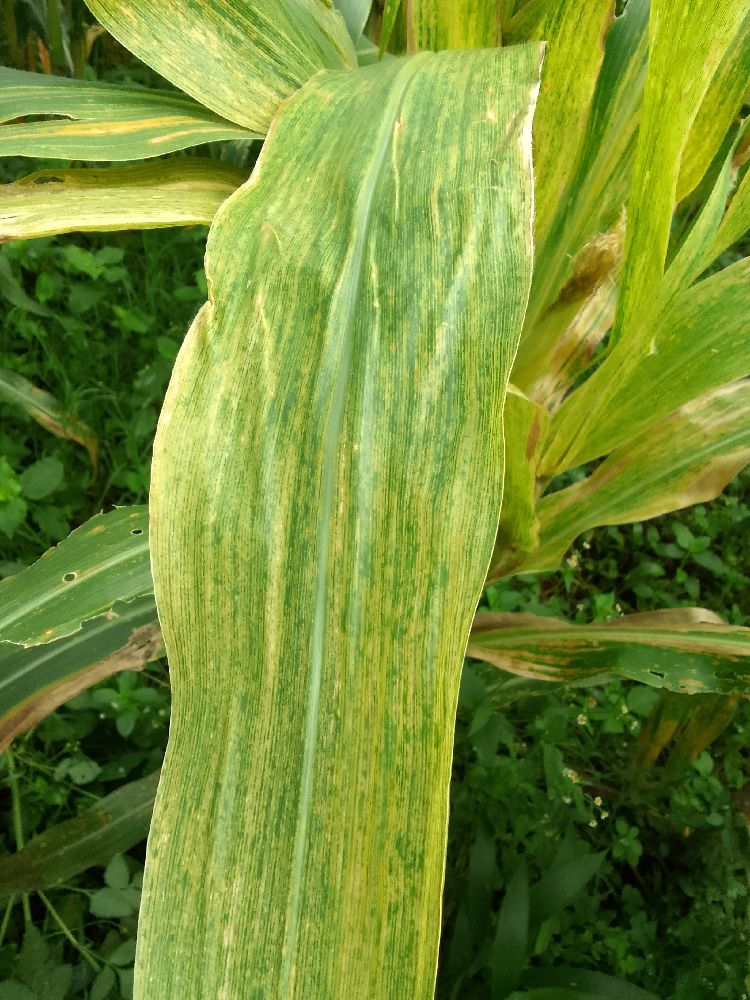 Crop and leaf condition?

maize, maize lethal necrosis
